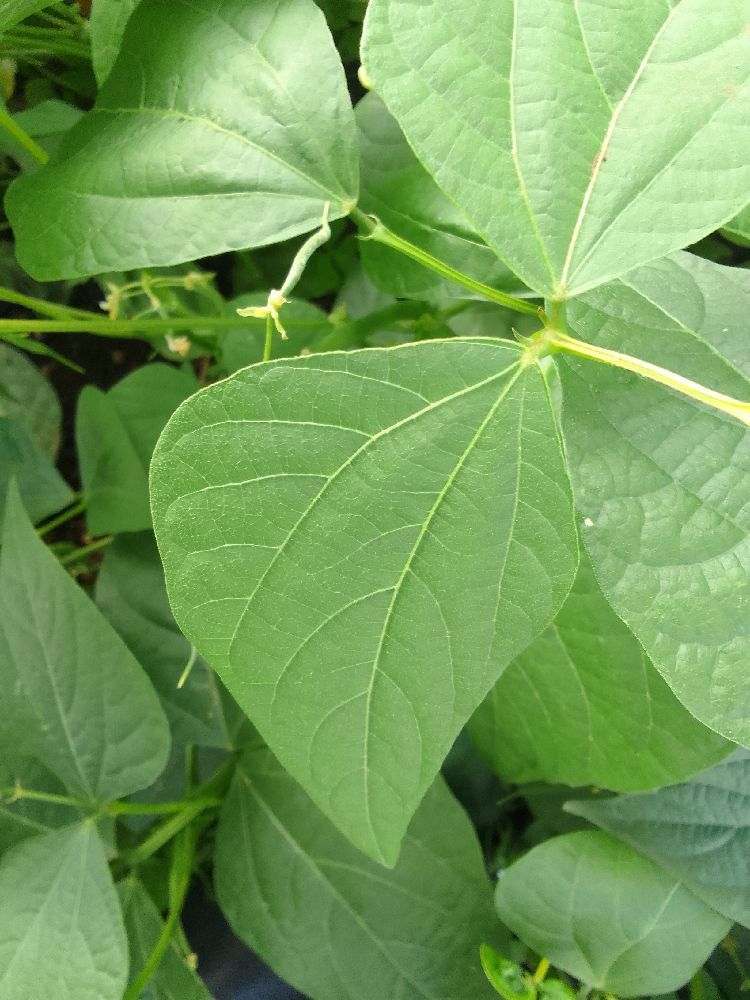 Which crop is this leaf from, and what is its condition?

common bean, healthy
